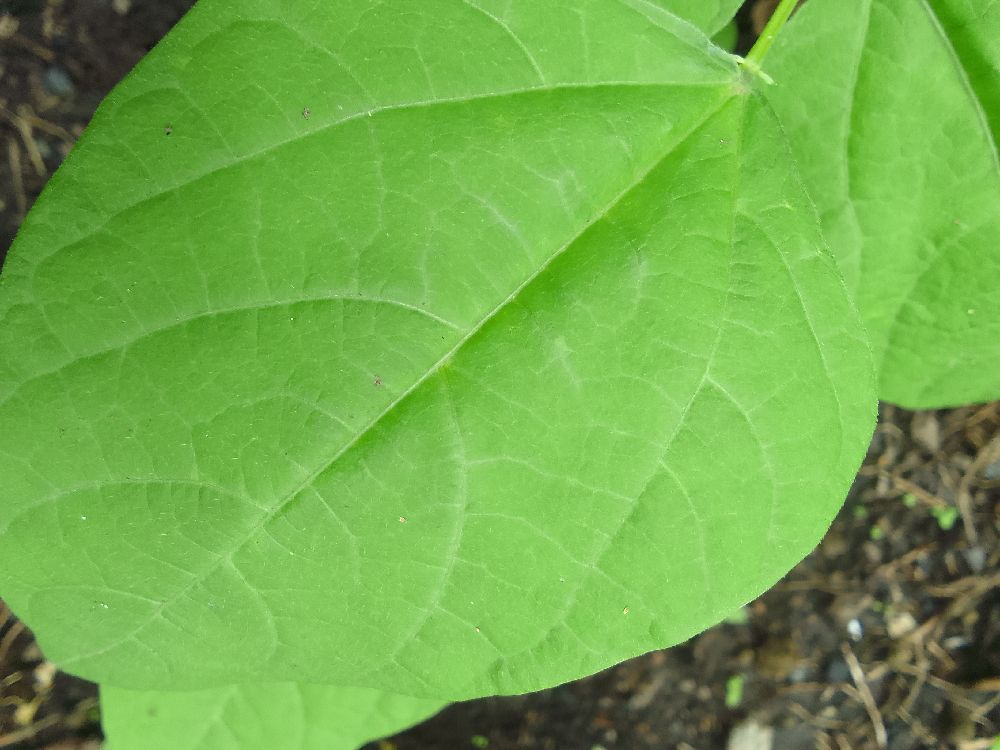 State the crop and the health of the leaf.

common bean, healthy
